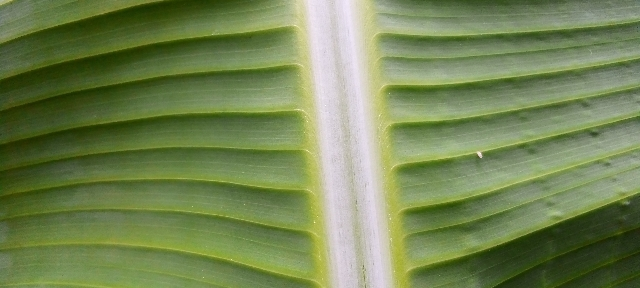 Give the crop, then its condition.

banana, healthy
